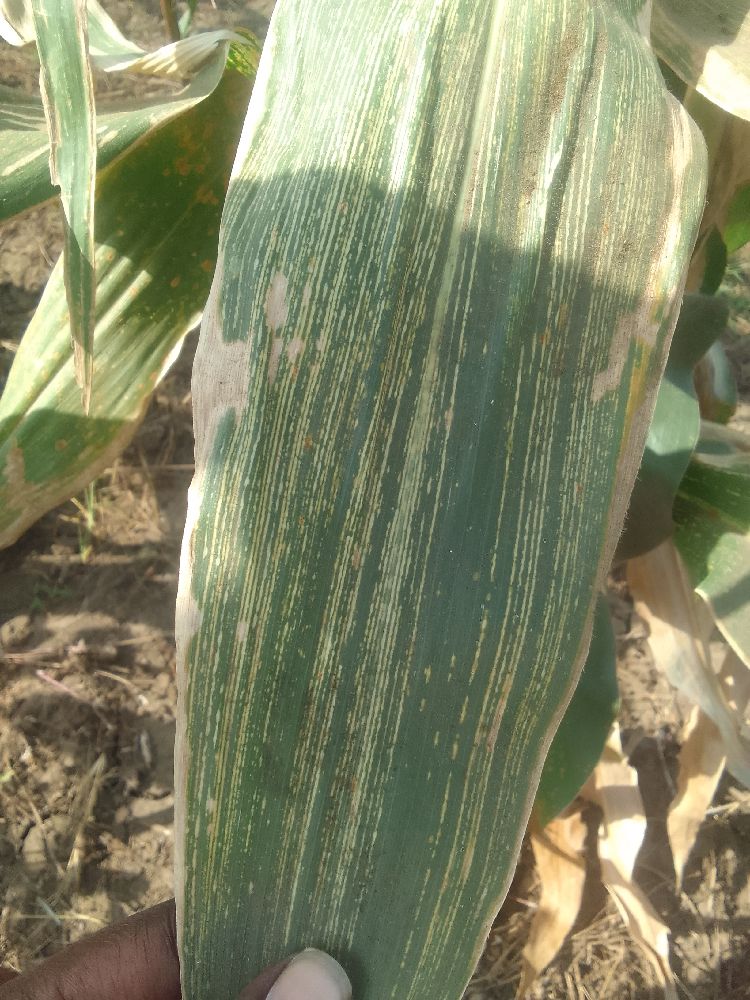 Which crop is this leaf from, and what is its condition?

maize, maize streak virus
